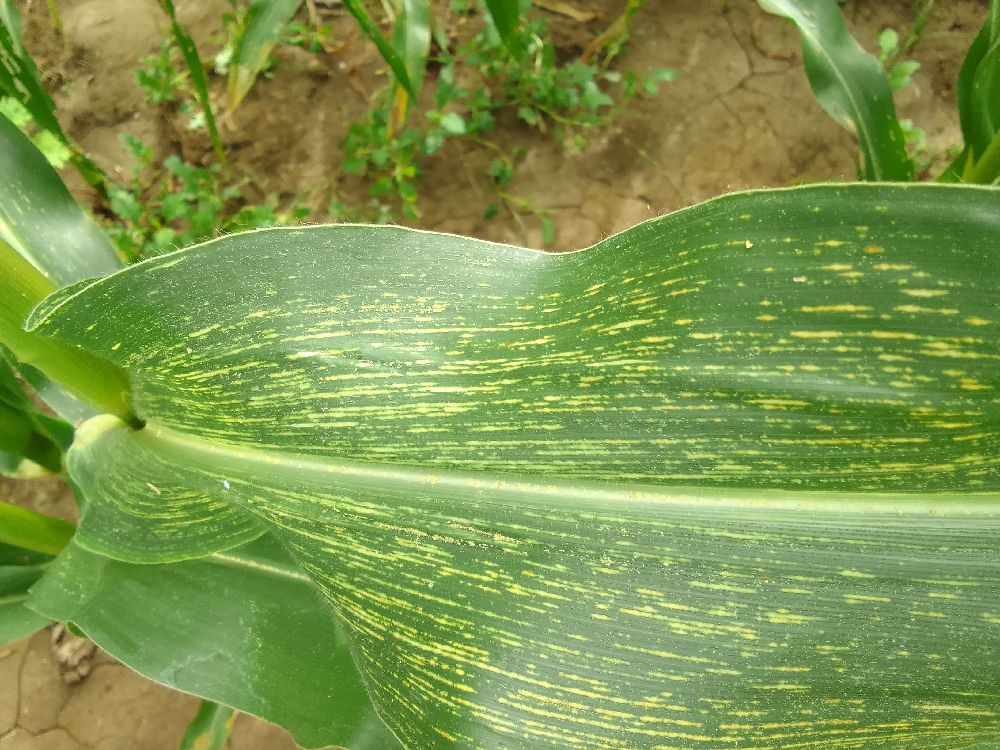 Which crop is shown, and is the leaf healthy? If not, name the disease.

maize, maize streak virus
